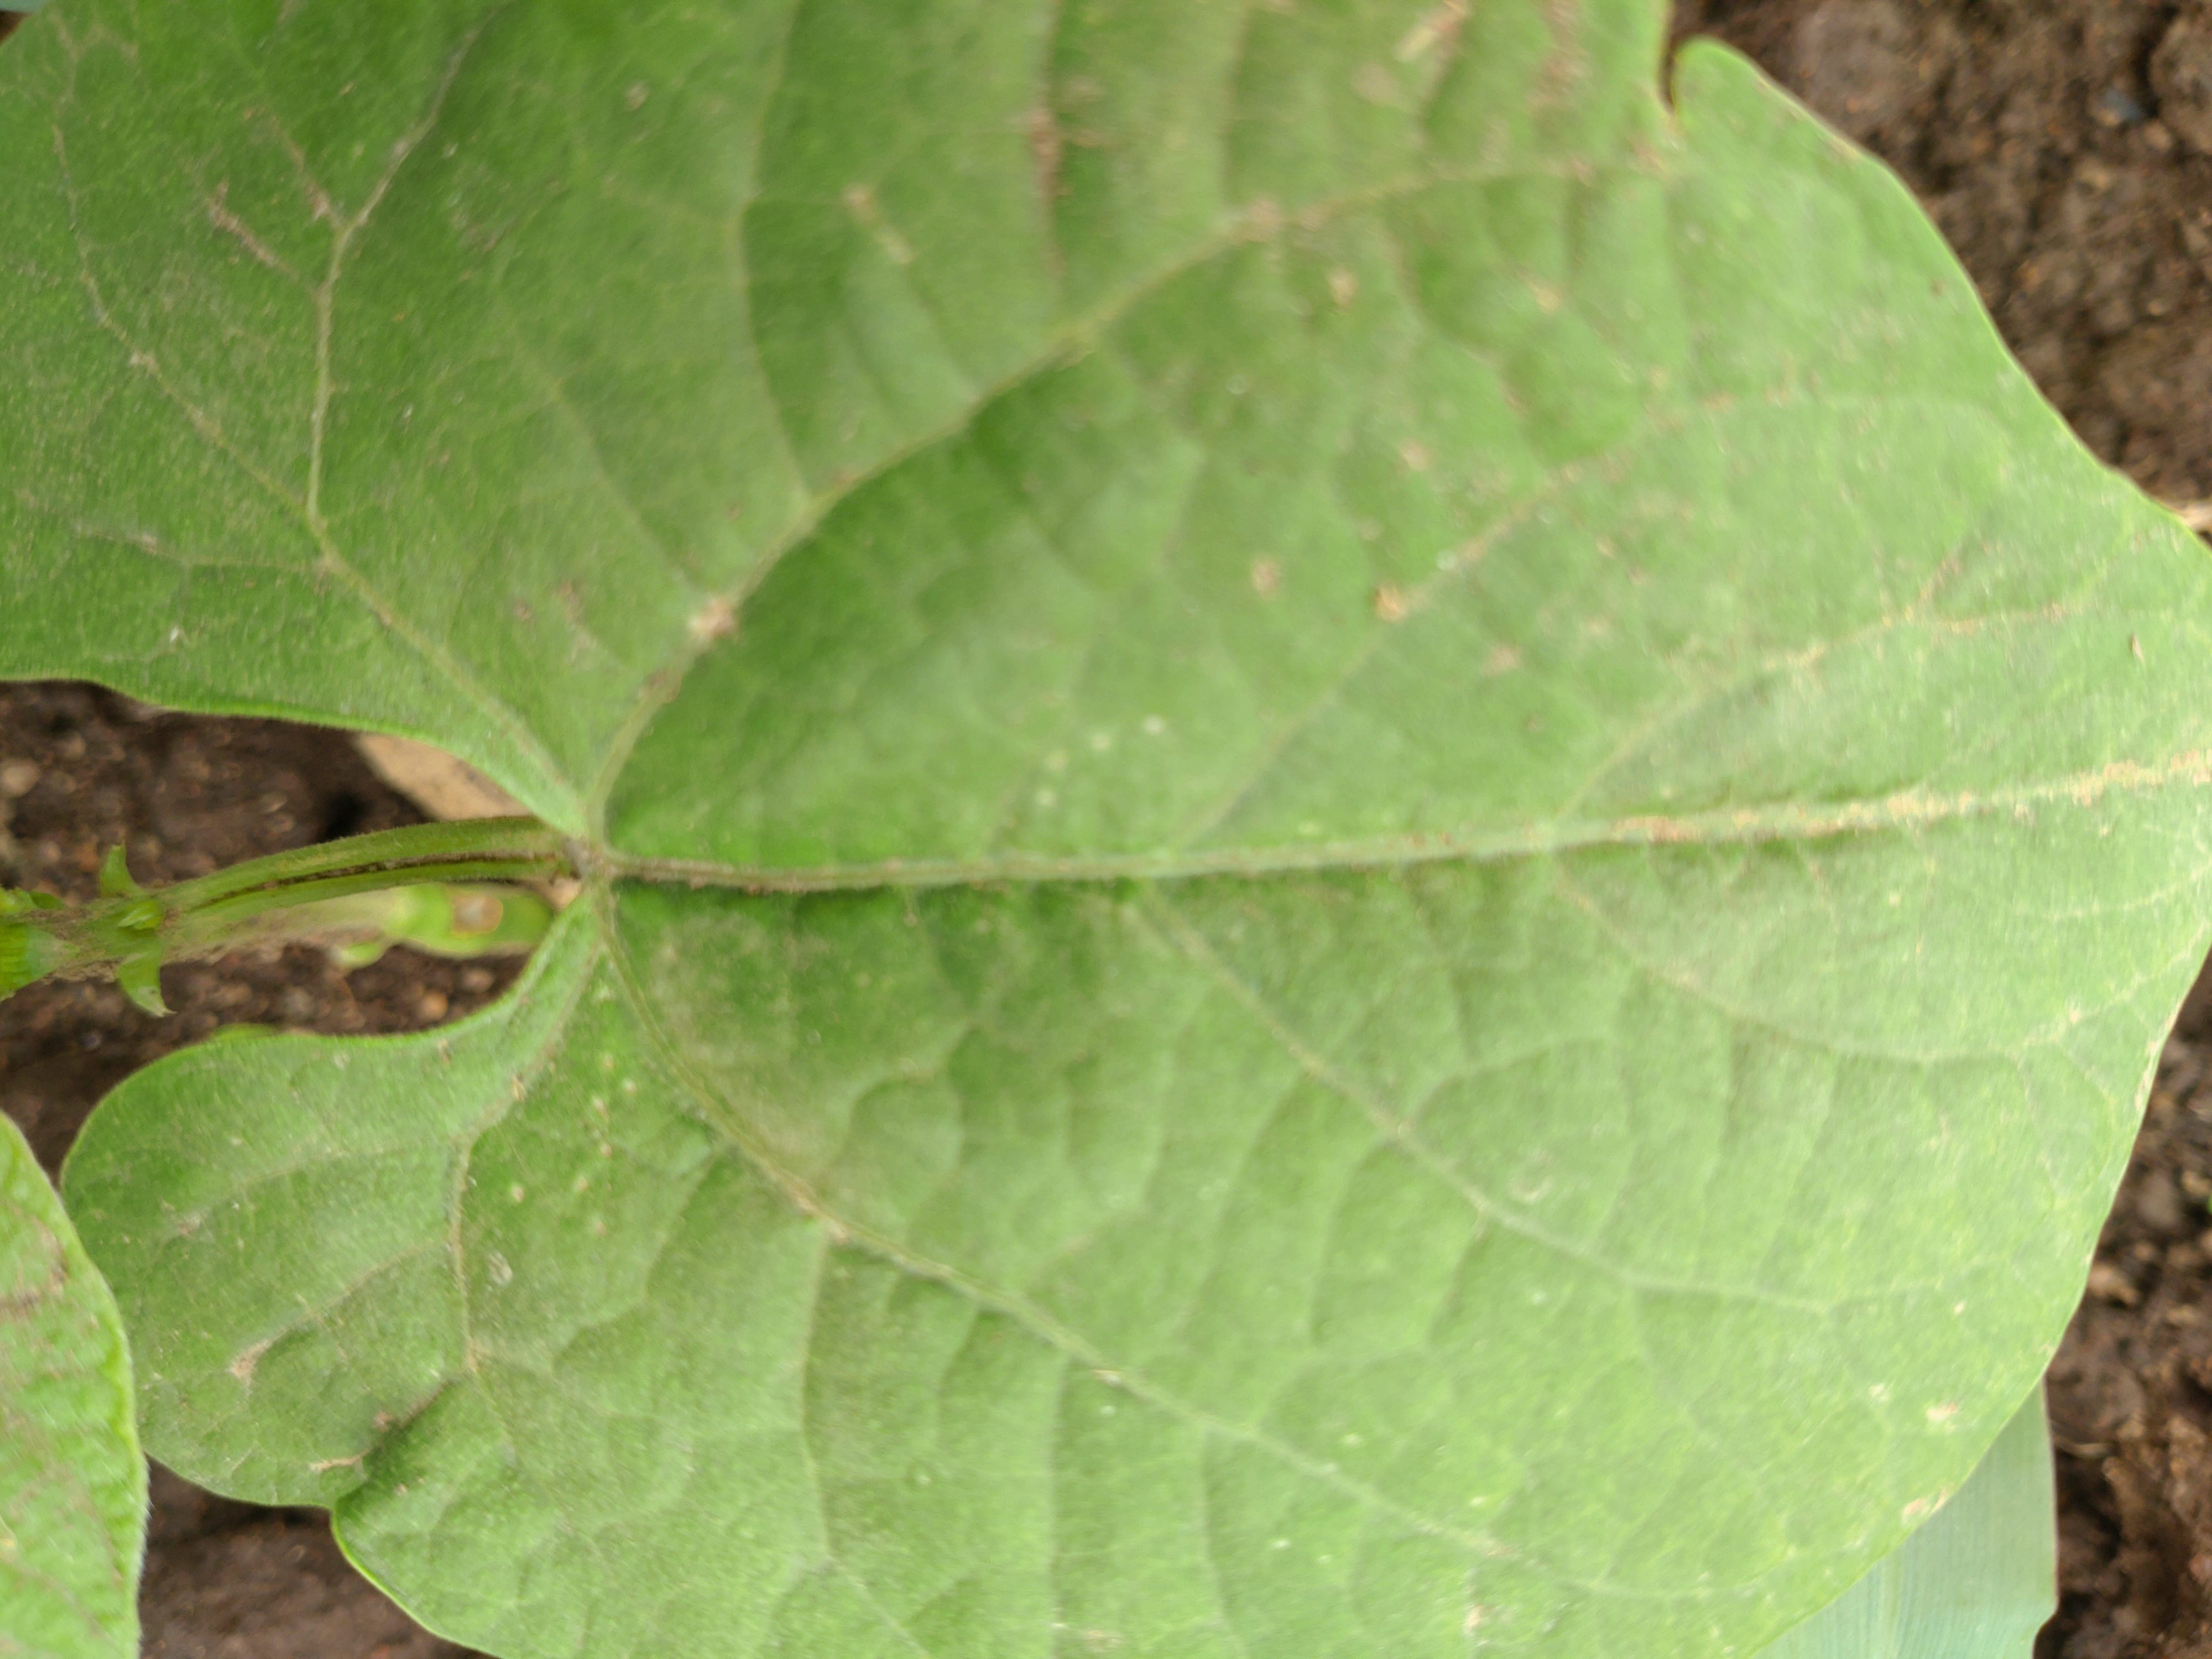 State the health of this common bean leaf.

healthy
